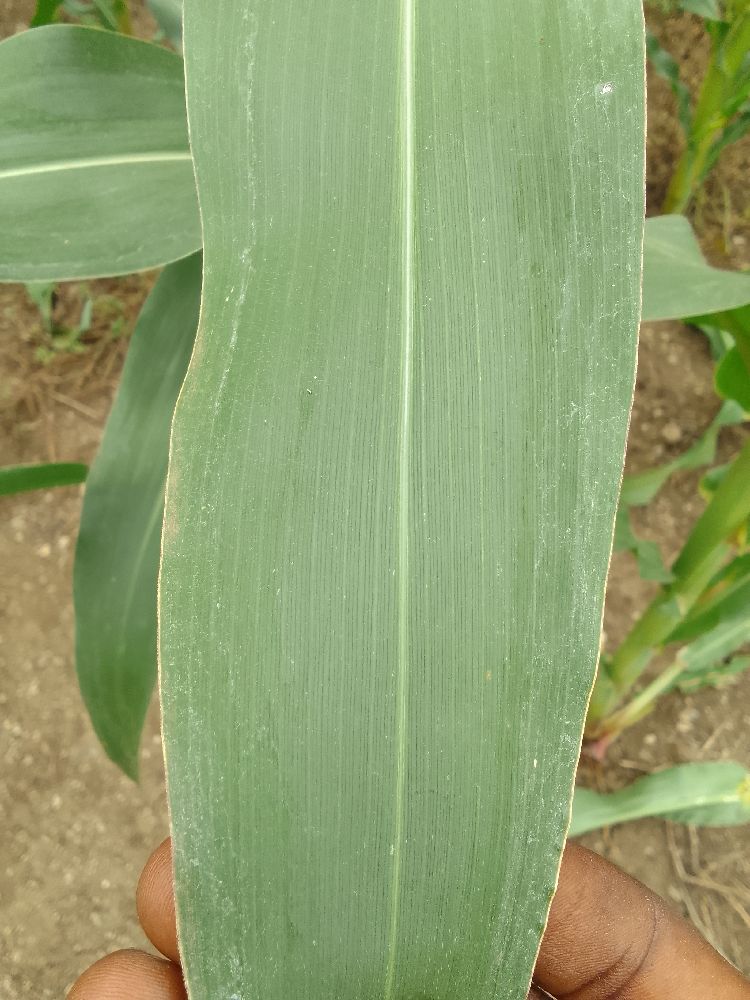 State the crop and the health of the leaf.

maize, healthy
